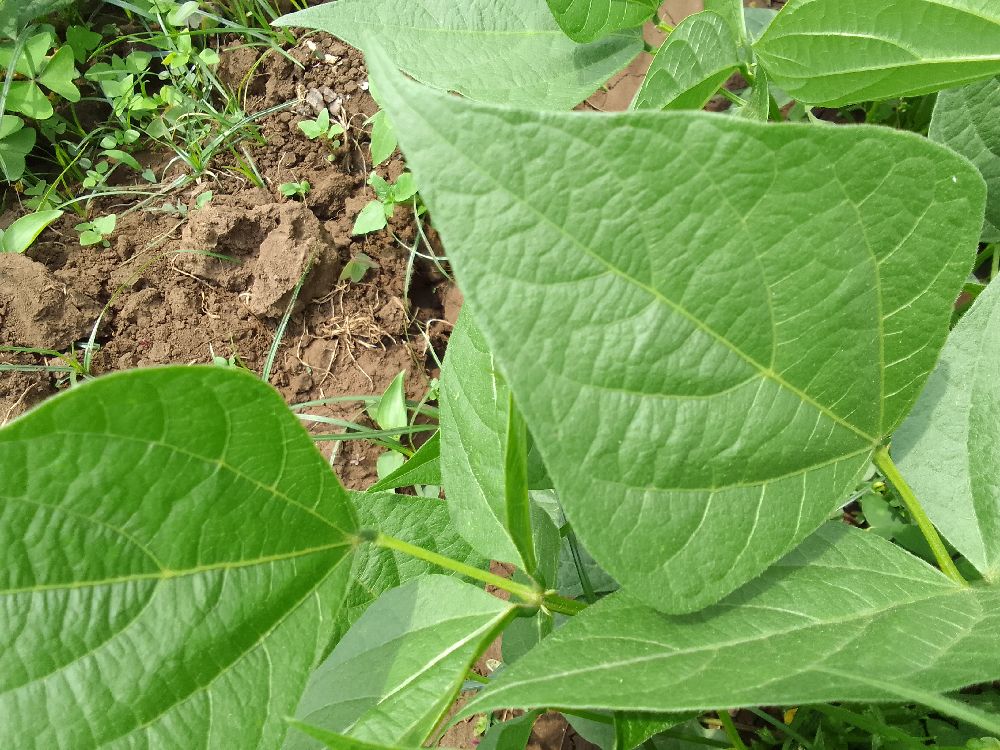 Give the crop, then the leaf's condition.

common bean, healthy
